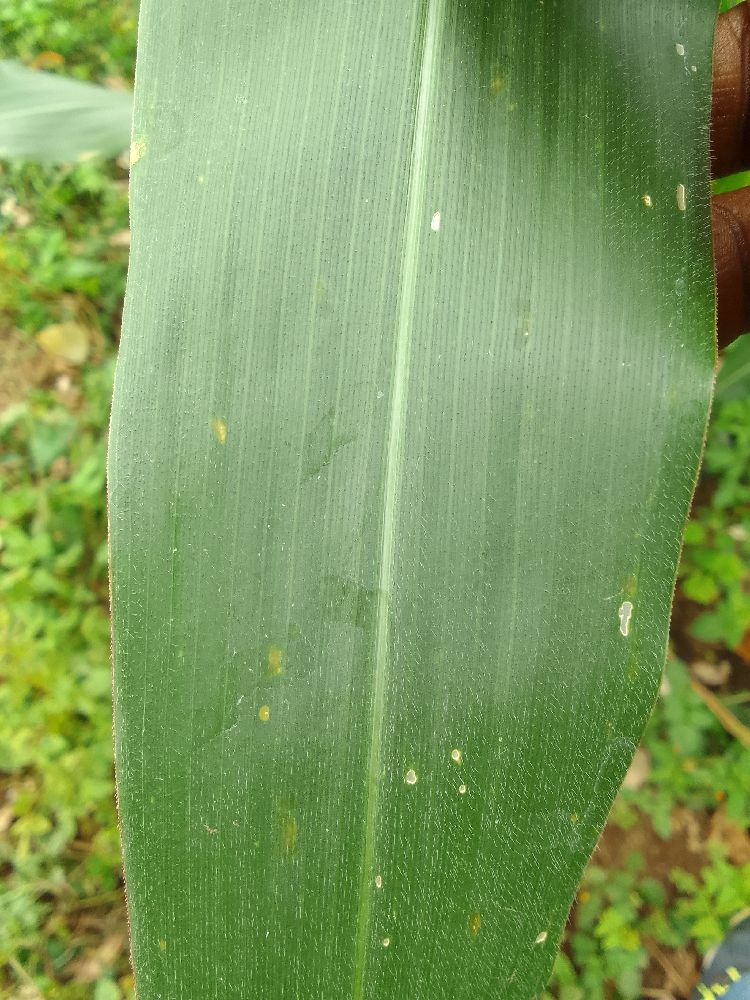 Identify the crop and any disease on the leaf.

maize, healthy
